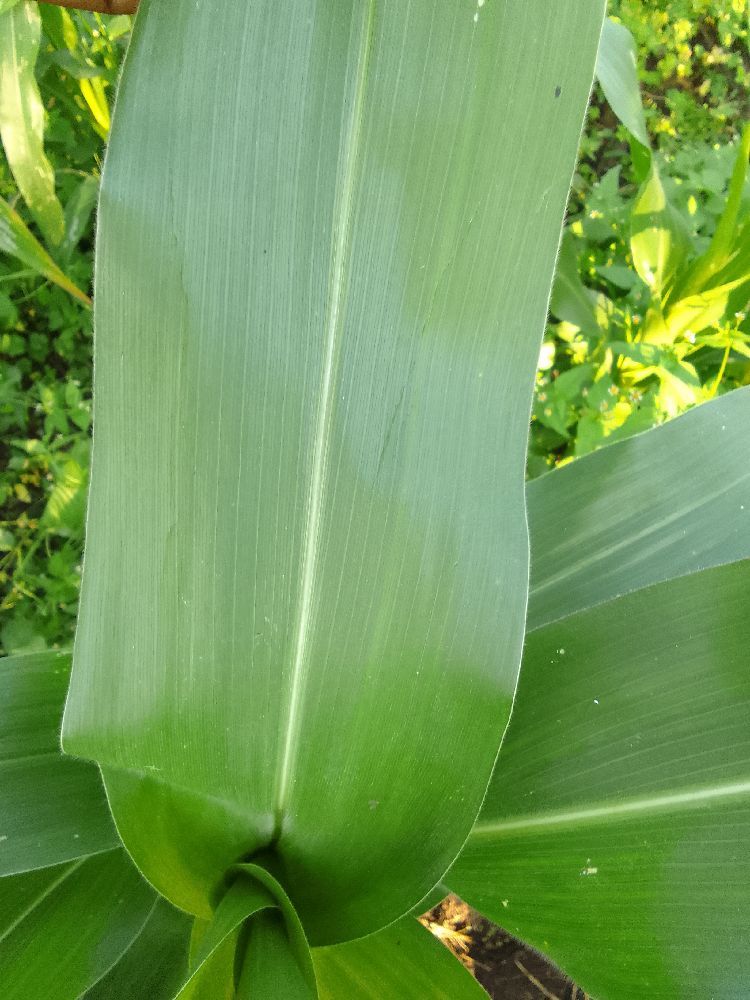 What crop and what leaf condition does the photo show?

maize, healthy
